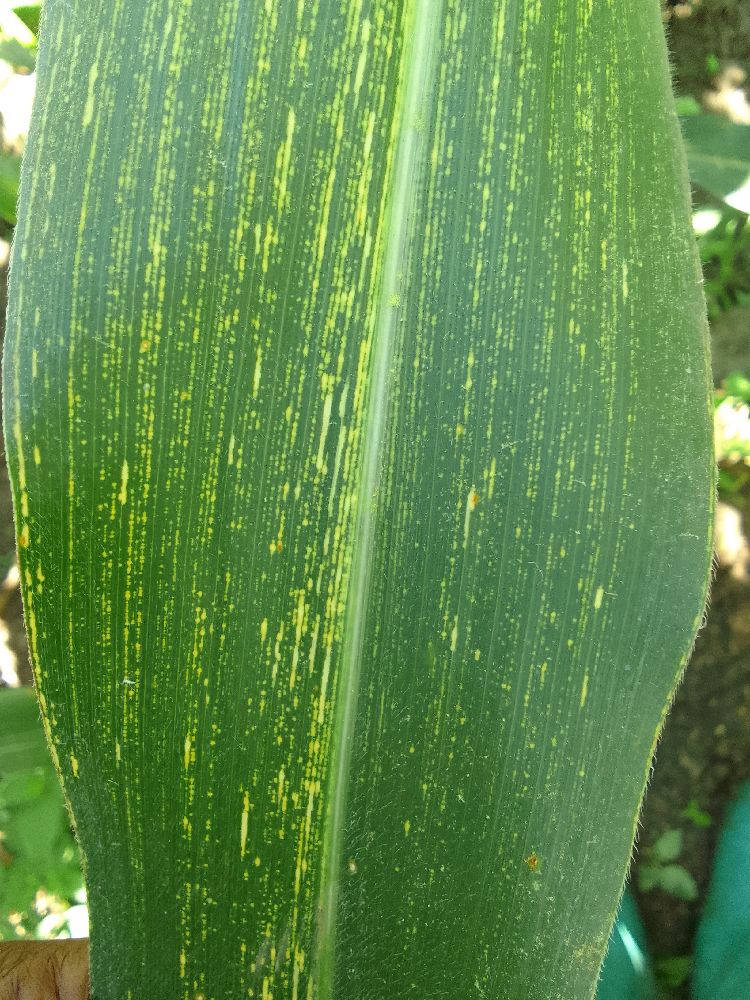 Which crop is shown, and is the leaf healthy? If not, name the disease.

maize, maize streak virus
